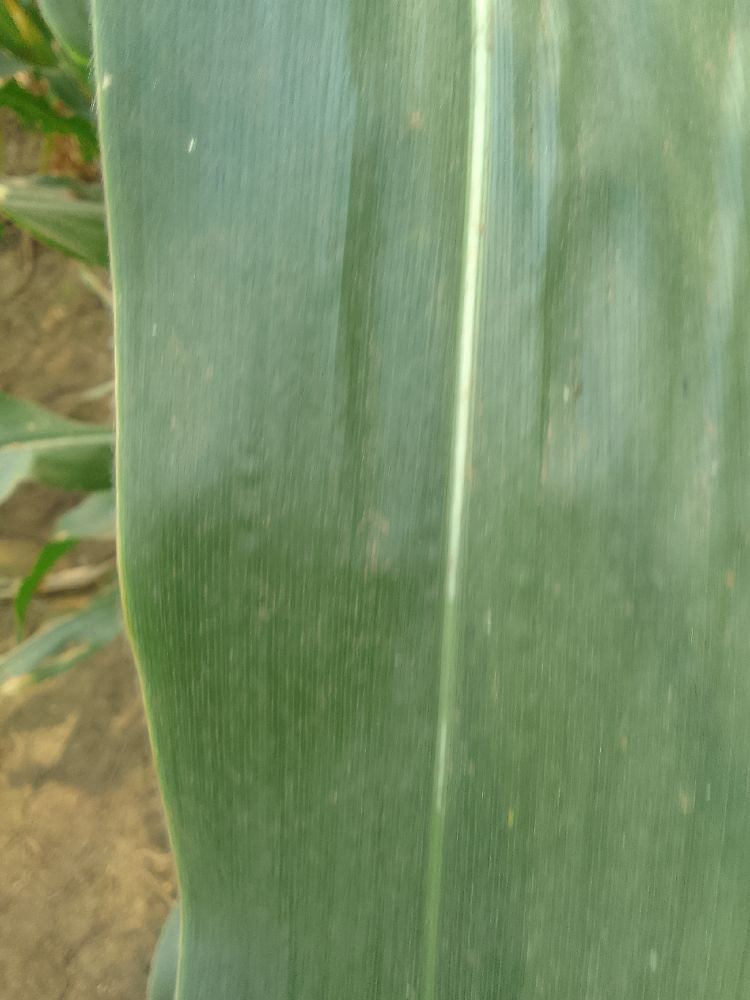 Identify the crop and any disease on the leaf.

maize, healthy
